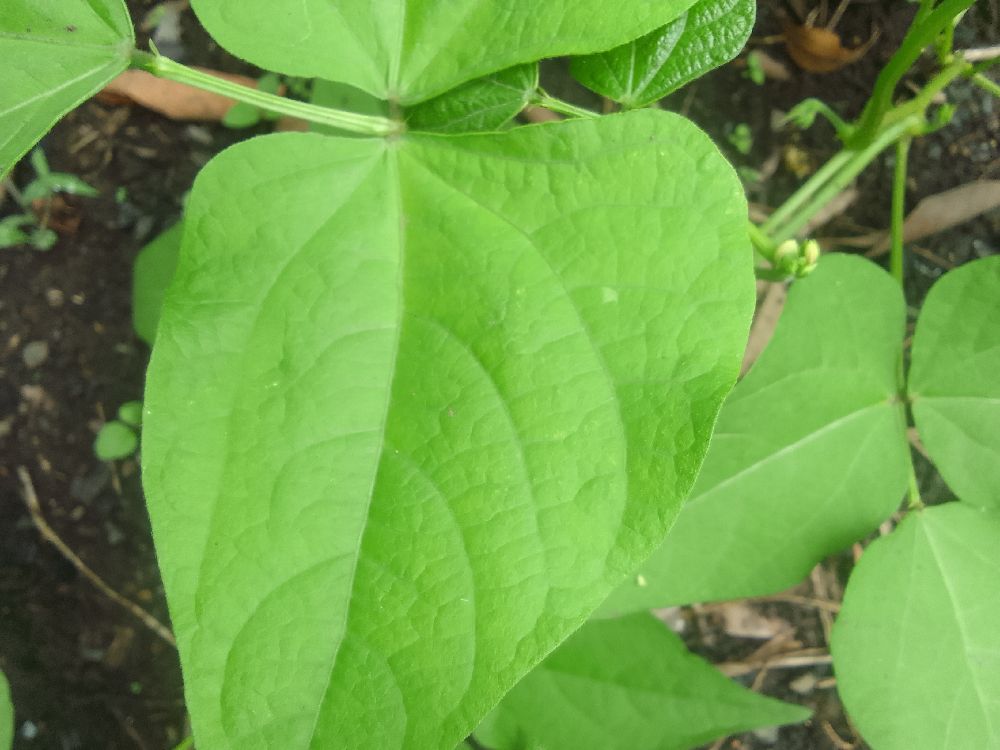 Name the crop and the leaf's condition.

common bean, healthy
